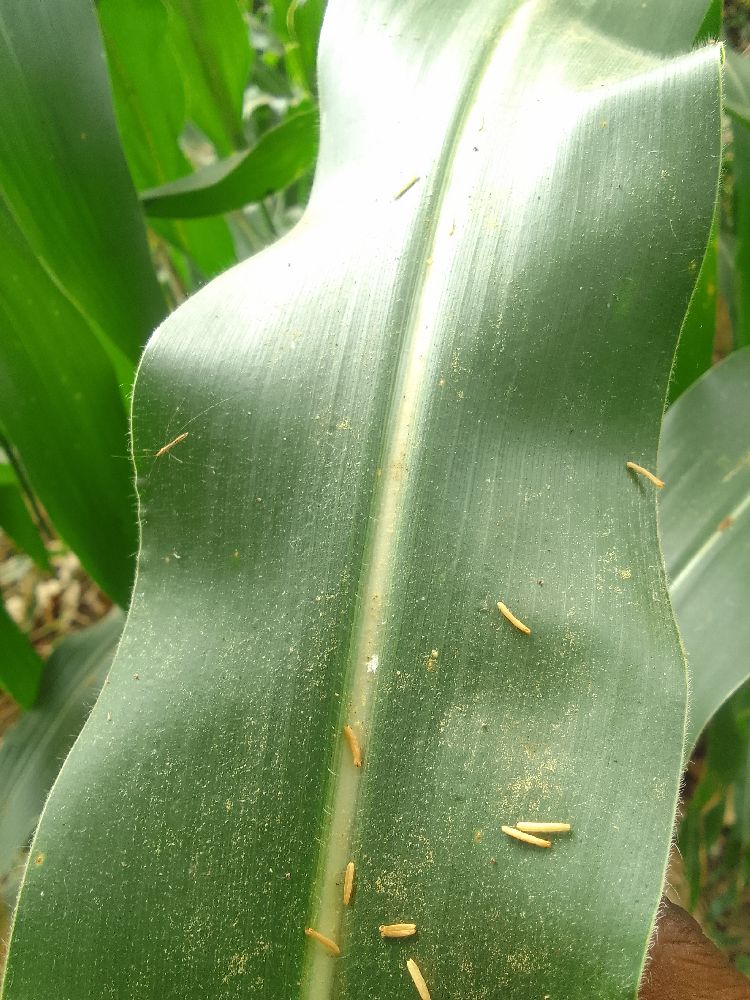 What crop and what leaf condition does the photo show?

maize, healthy
